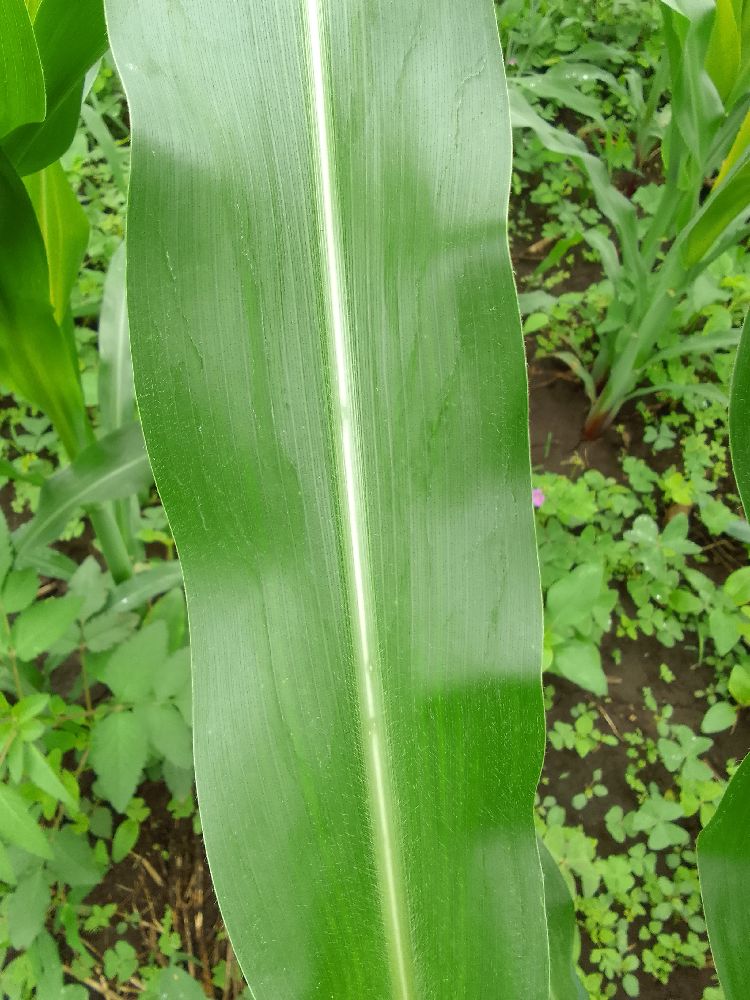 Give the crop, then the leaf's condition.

maize, healthy
